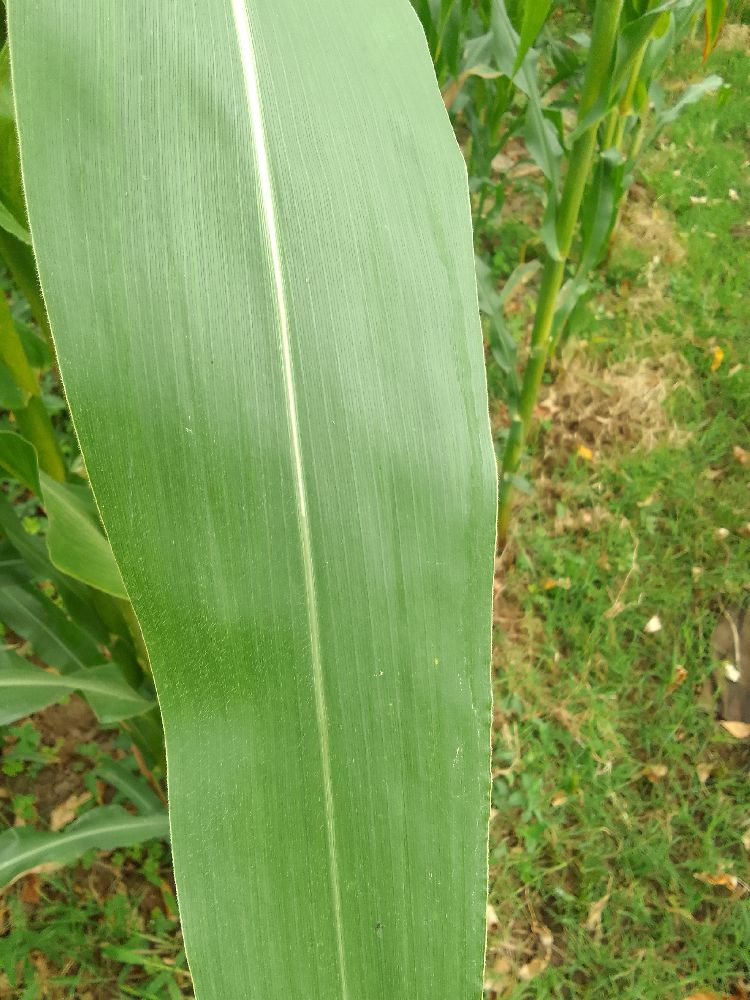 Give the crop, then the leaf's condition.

maize, healthy
